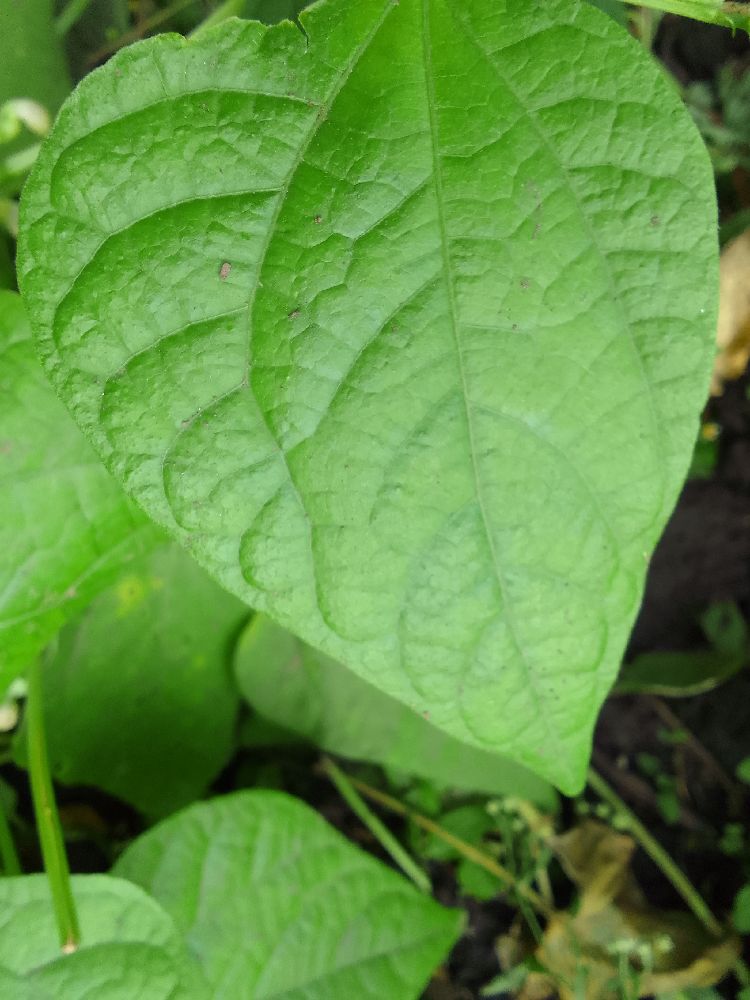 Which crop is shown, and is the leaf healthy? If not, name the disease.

common bean, healthy
